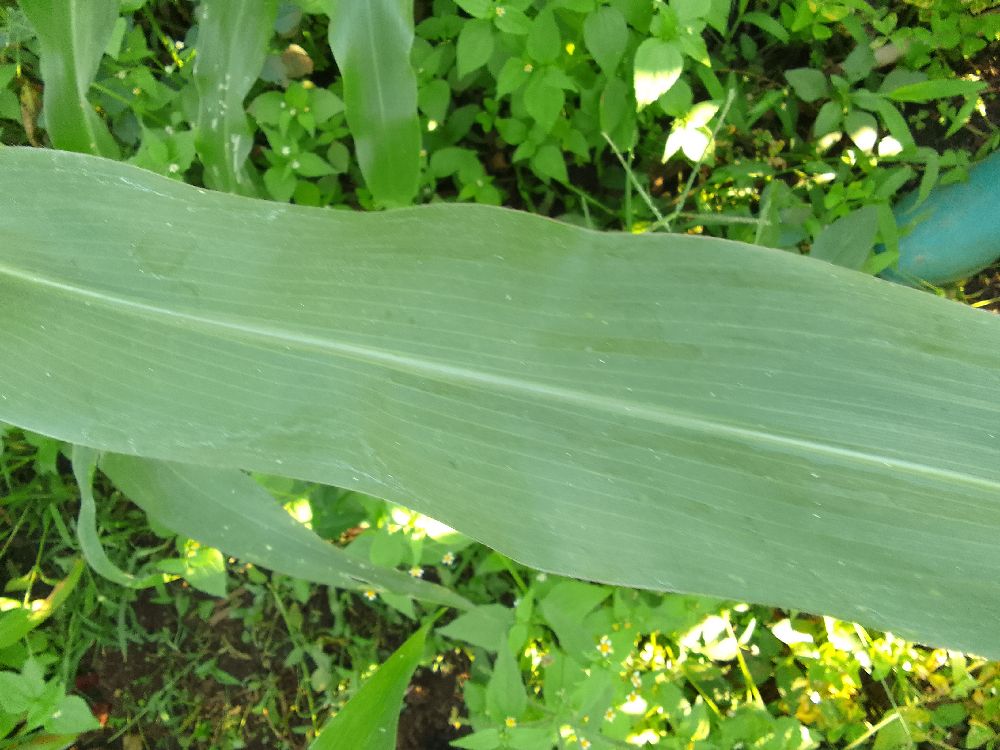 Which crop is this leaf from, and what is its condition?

maize, healthy
